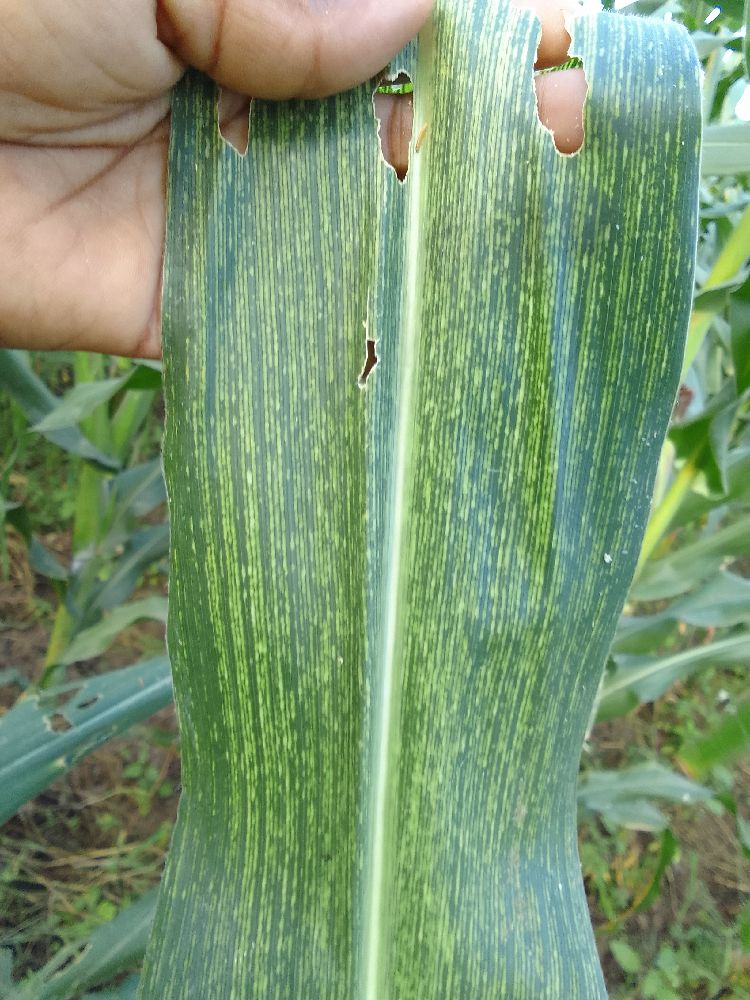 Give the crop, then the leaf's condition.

maize, maize streak virus
